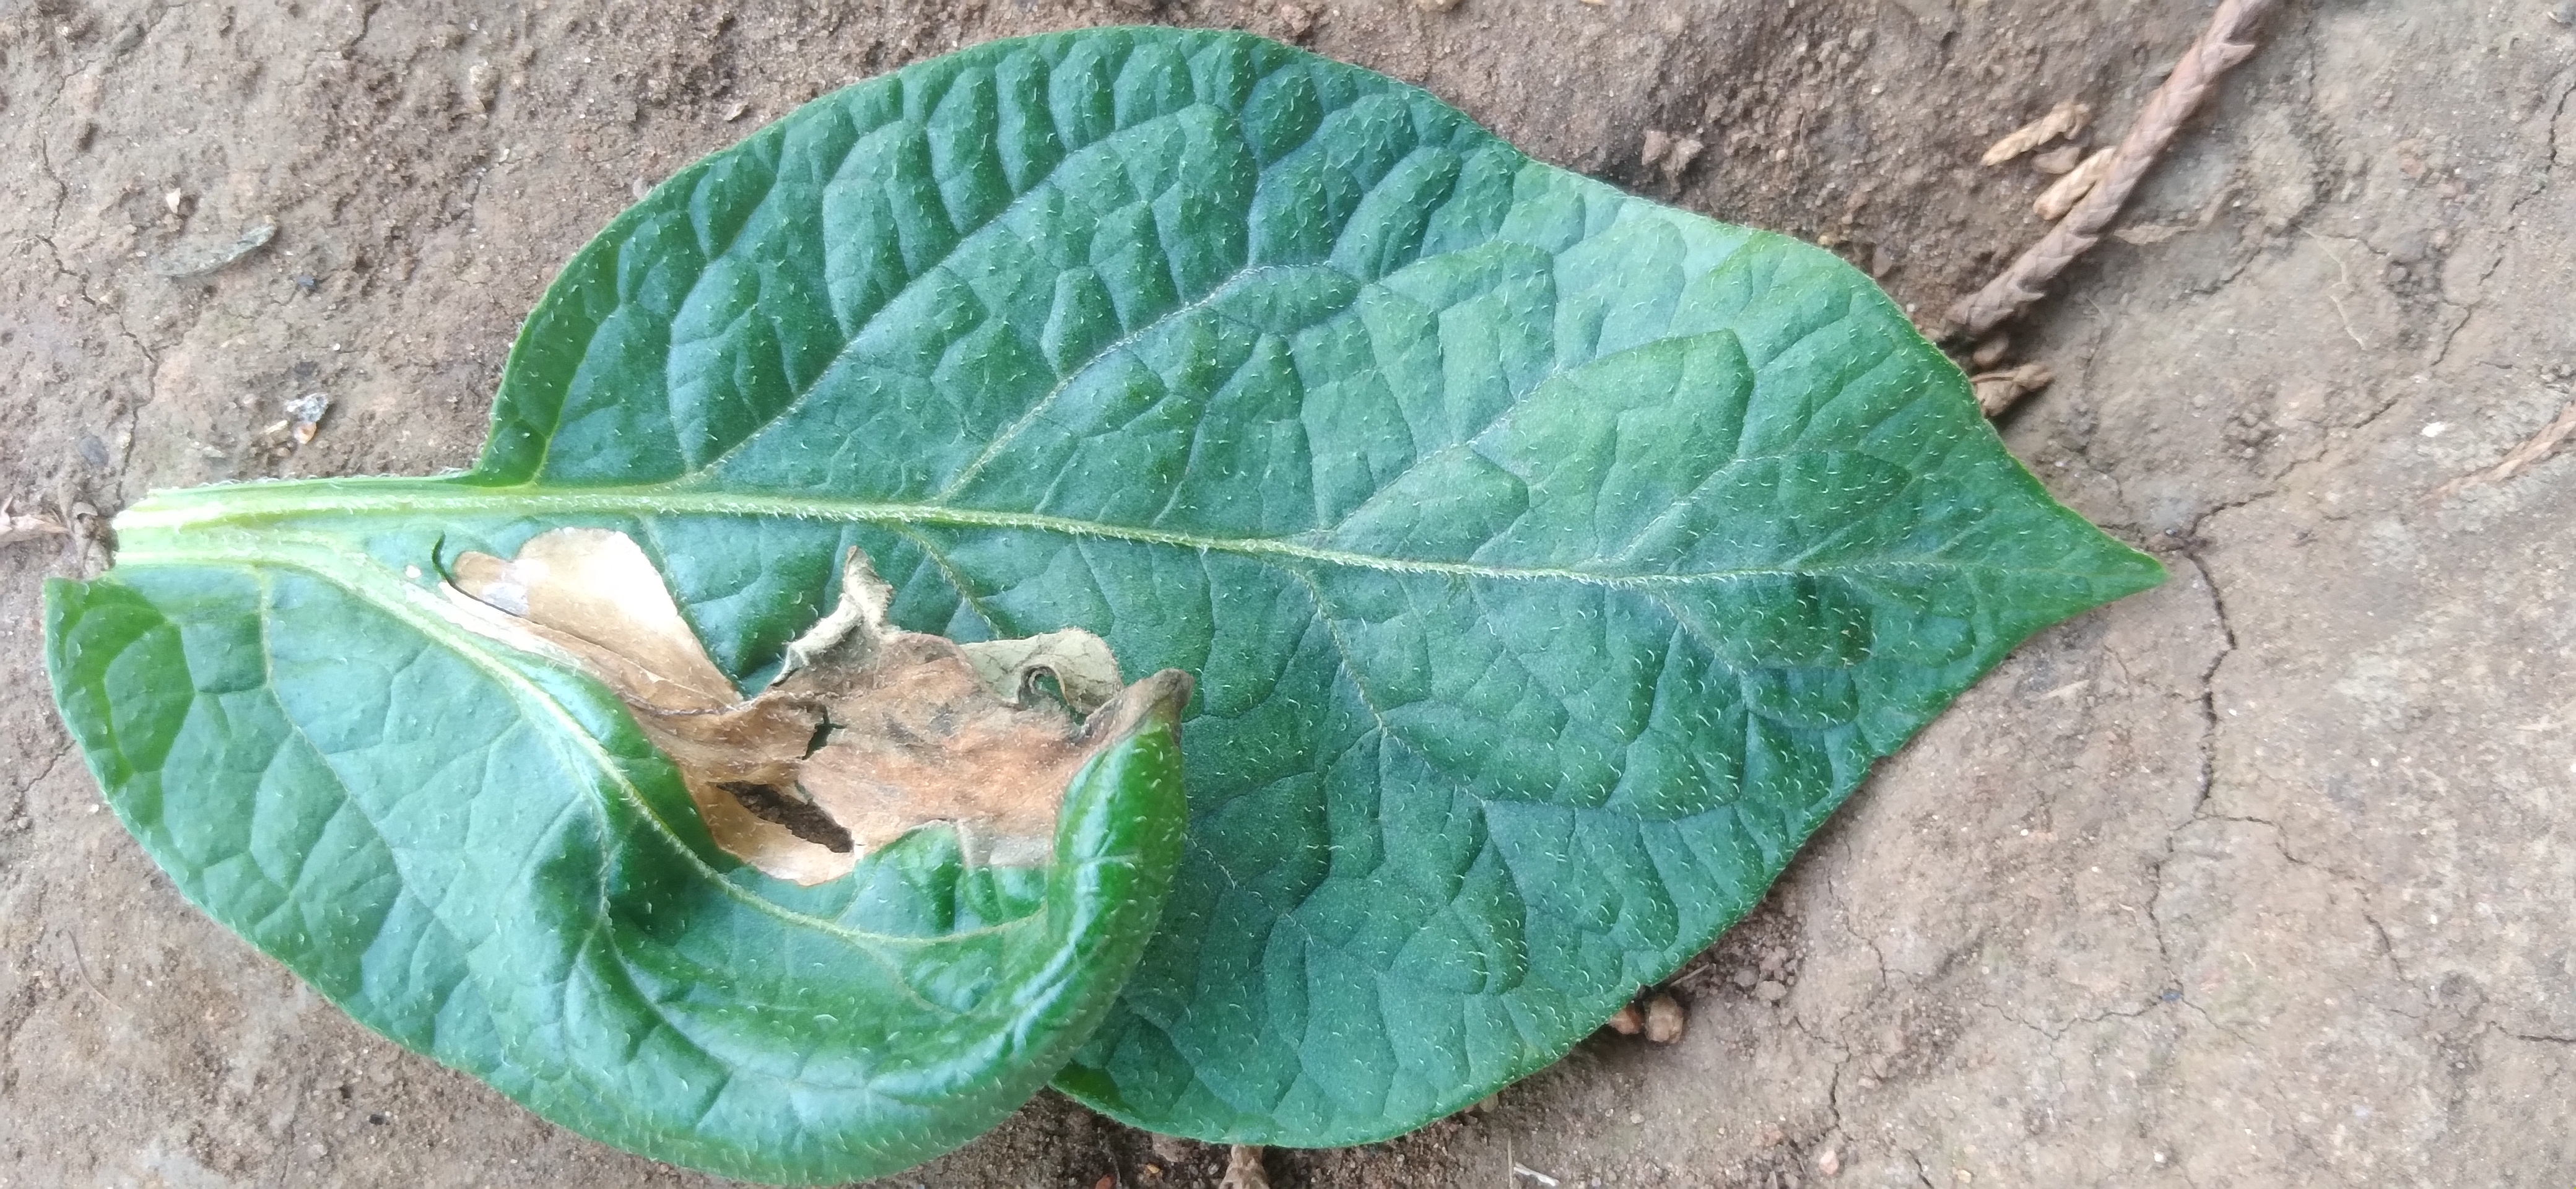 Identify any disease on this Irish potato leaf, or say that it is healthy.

early blight
